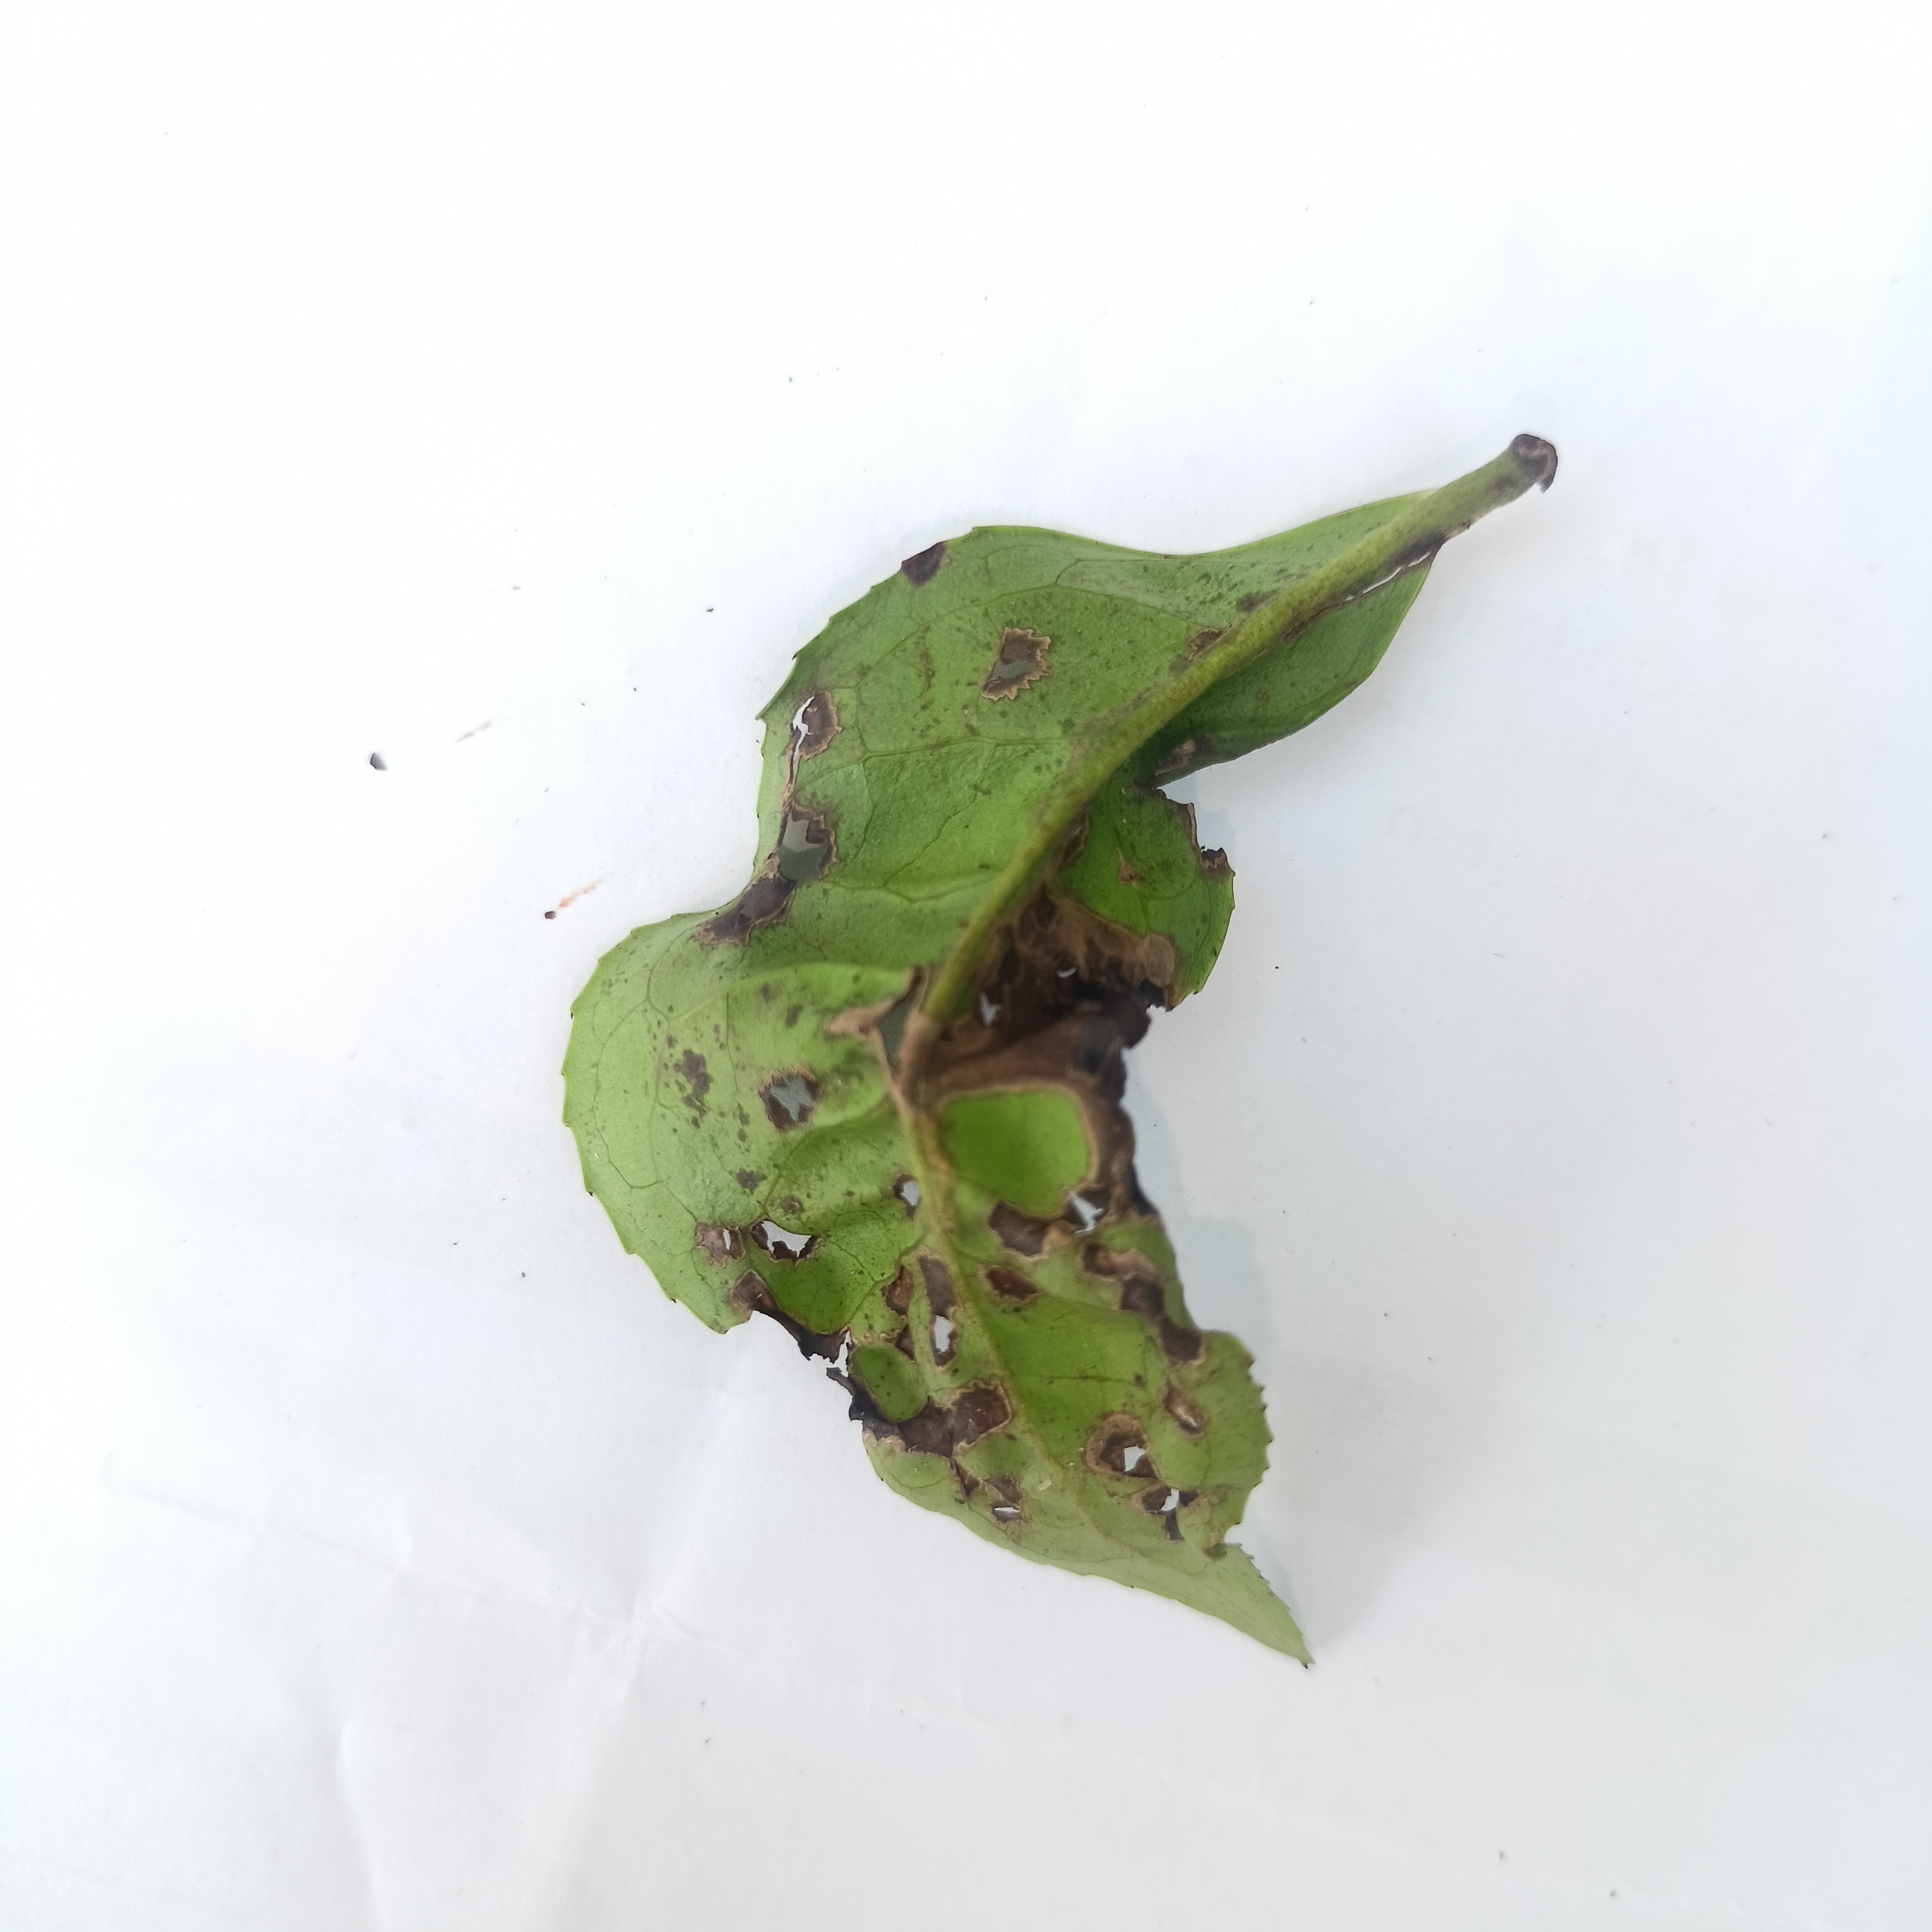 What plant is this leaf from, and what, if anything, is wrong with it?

tea, helopeltis
